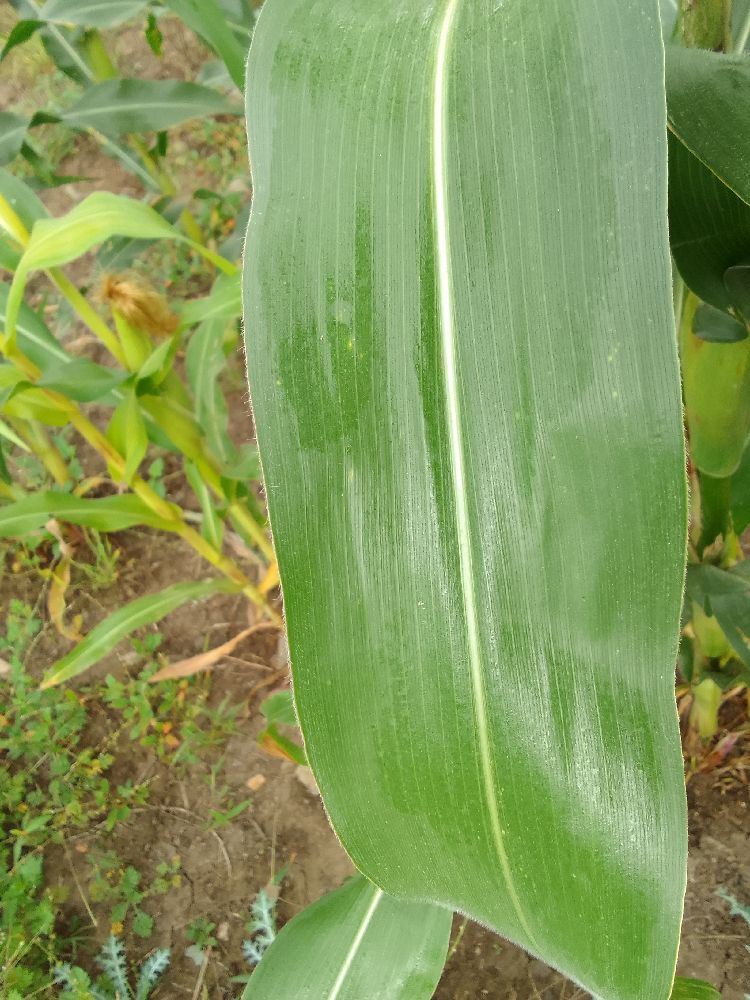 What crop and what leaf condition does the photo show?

maize, healthy
